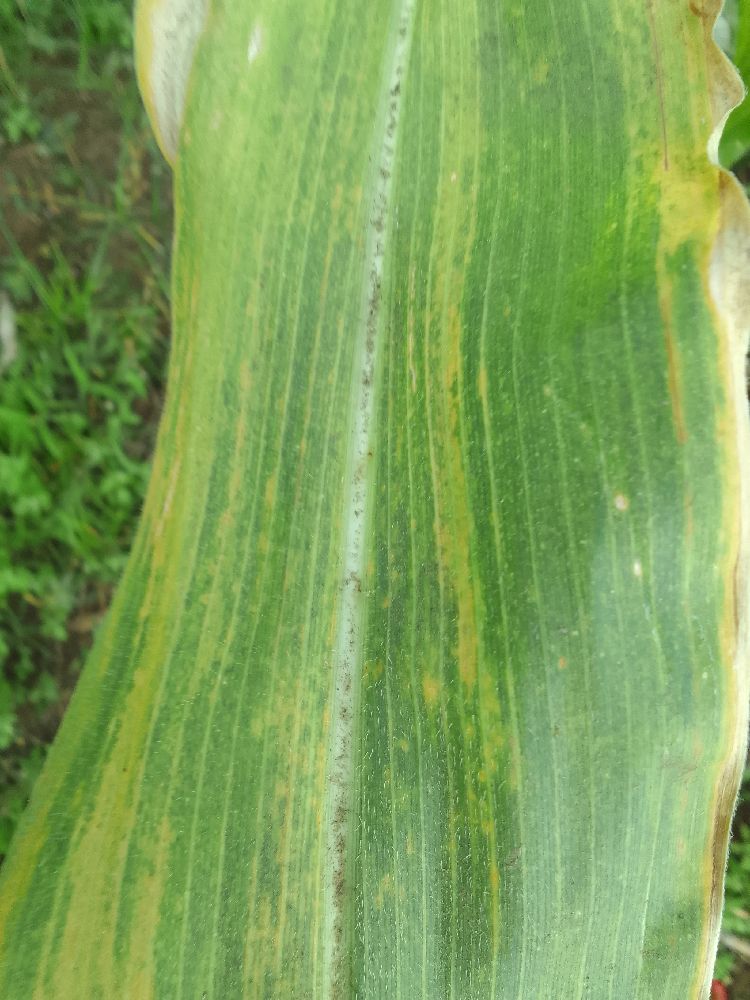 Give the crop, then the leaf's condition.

maize, maize lethal necrosis
